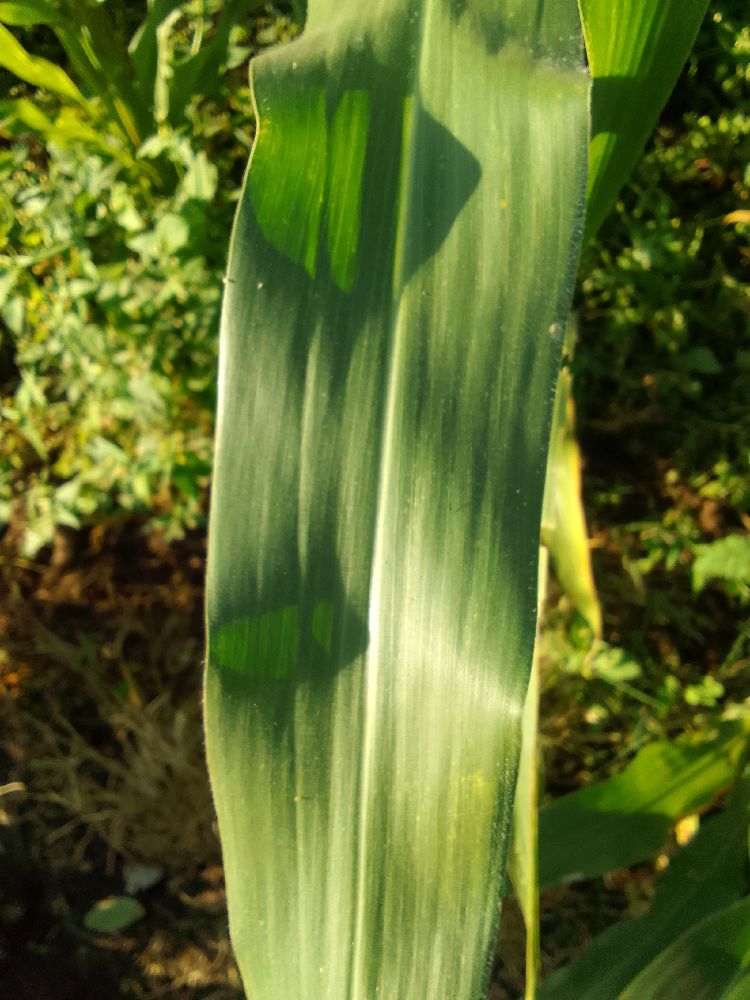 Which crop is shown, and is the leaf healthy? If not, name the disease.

maize, healthy
